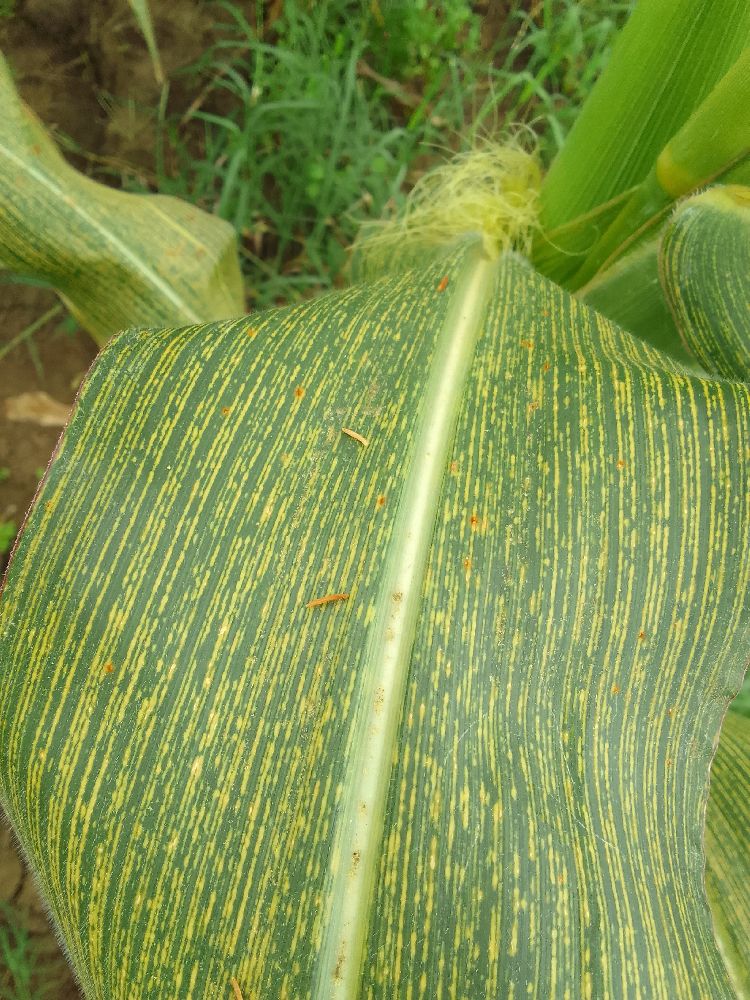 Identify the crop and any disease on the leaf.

maize, maize streak virus
